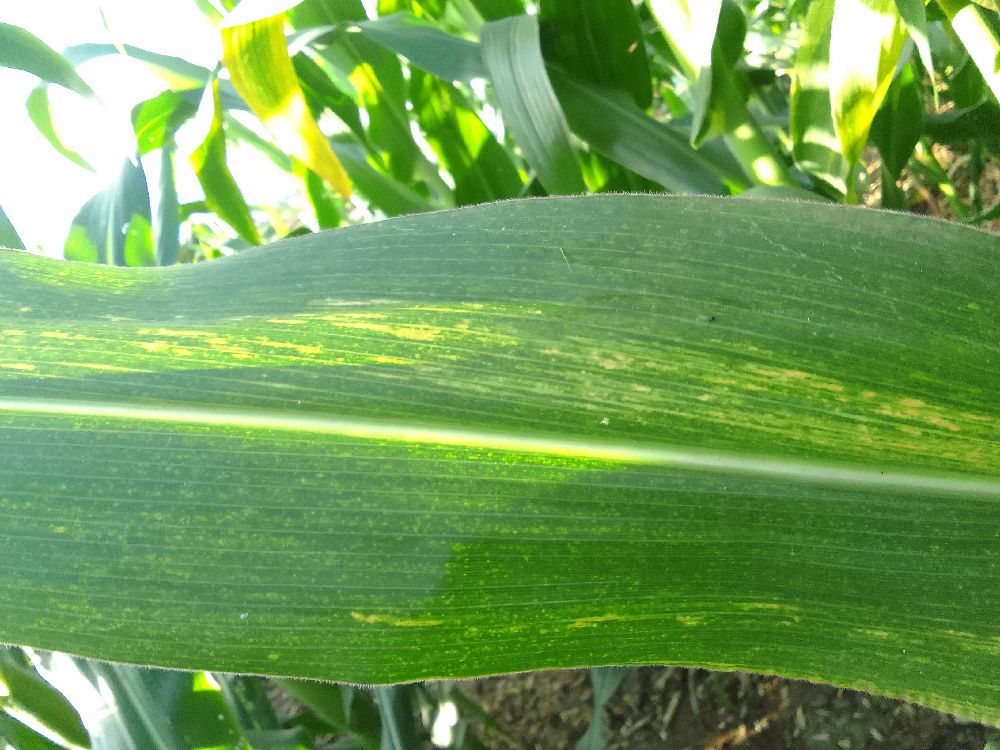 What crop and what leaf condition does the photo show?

maize, maize lethal necrosis
